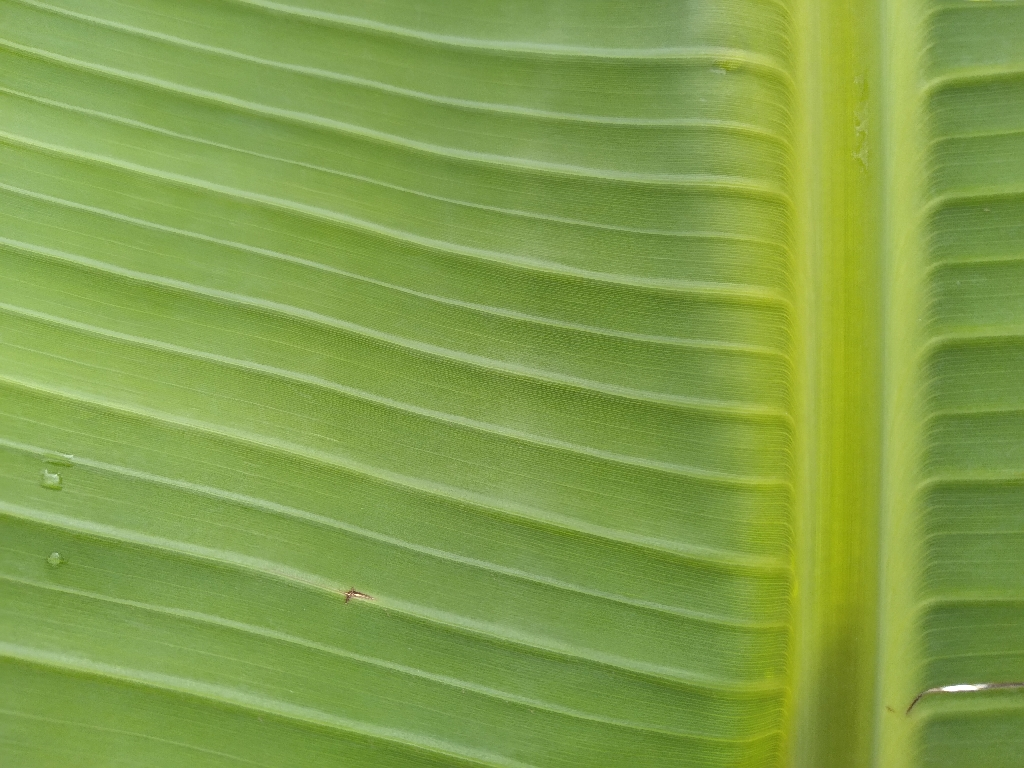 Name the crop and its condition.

banana, healthy
